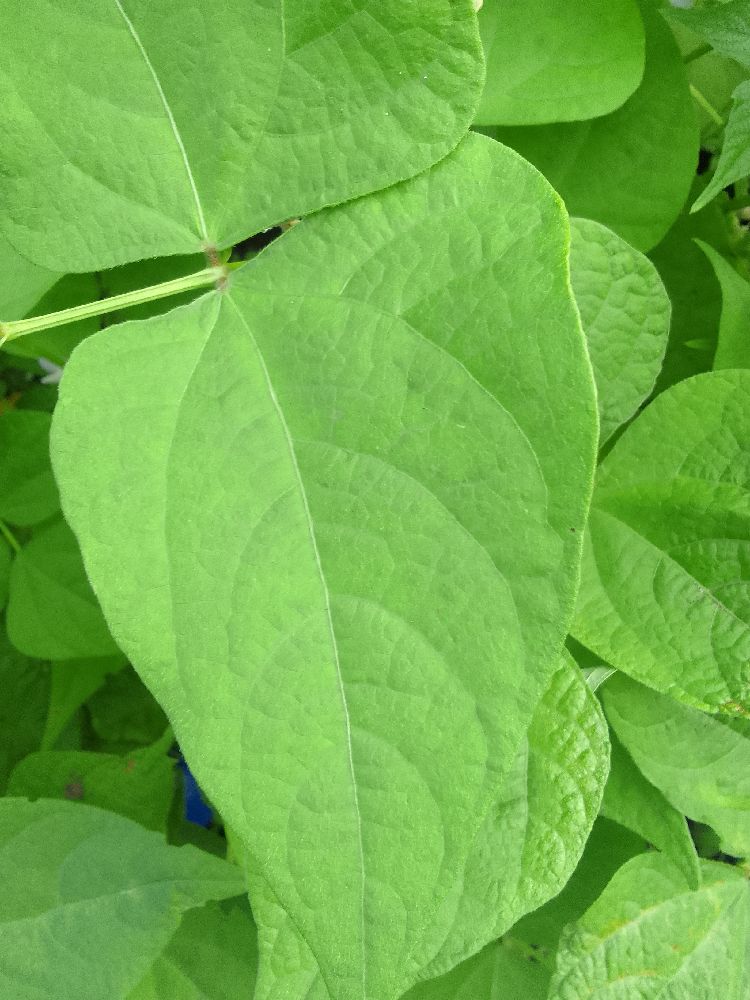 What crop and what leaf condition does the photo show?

common bean, healthy
